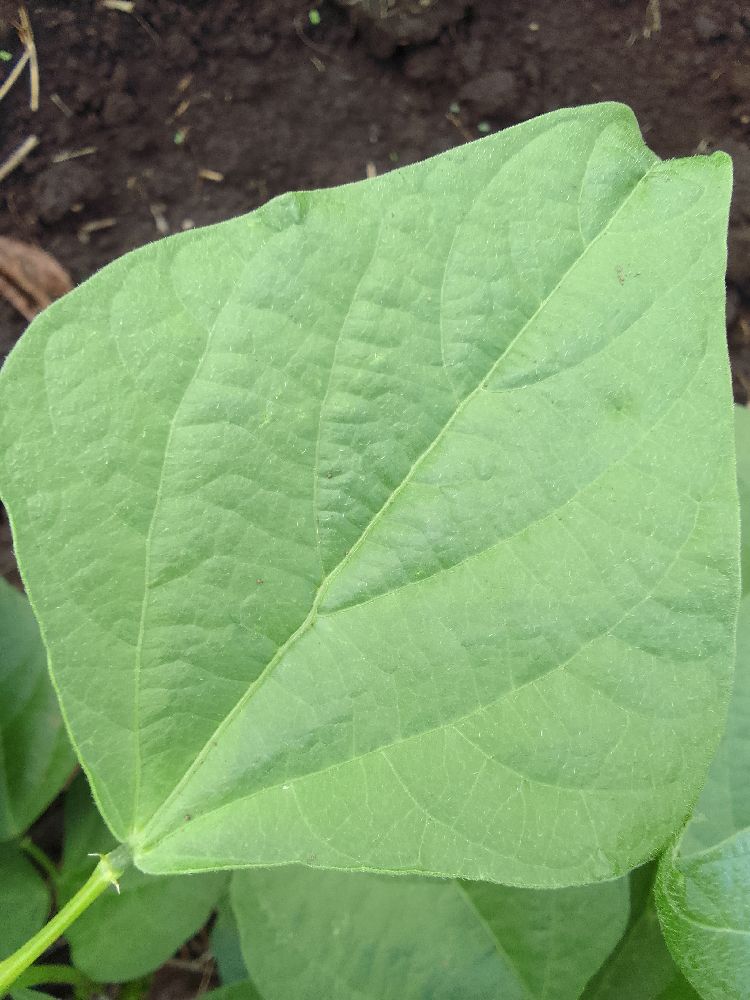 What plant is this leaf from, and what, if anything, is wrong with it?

common bean, healthy
